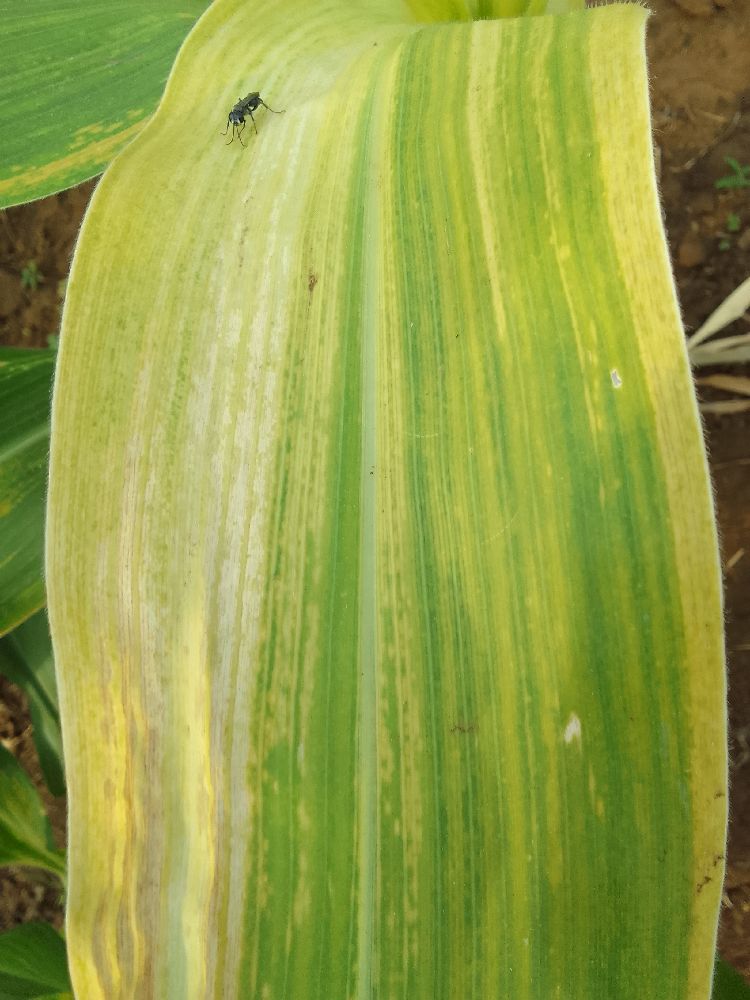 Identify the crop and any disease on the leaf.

maize, maize lethal necrosis
